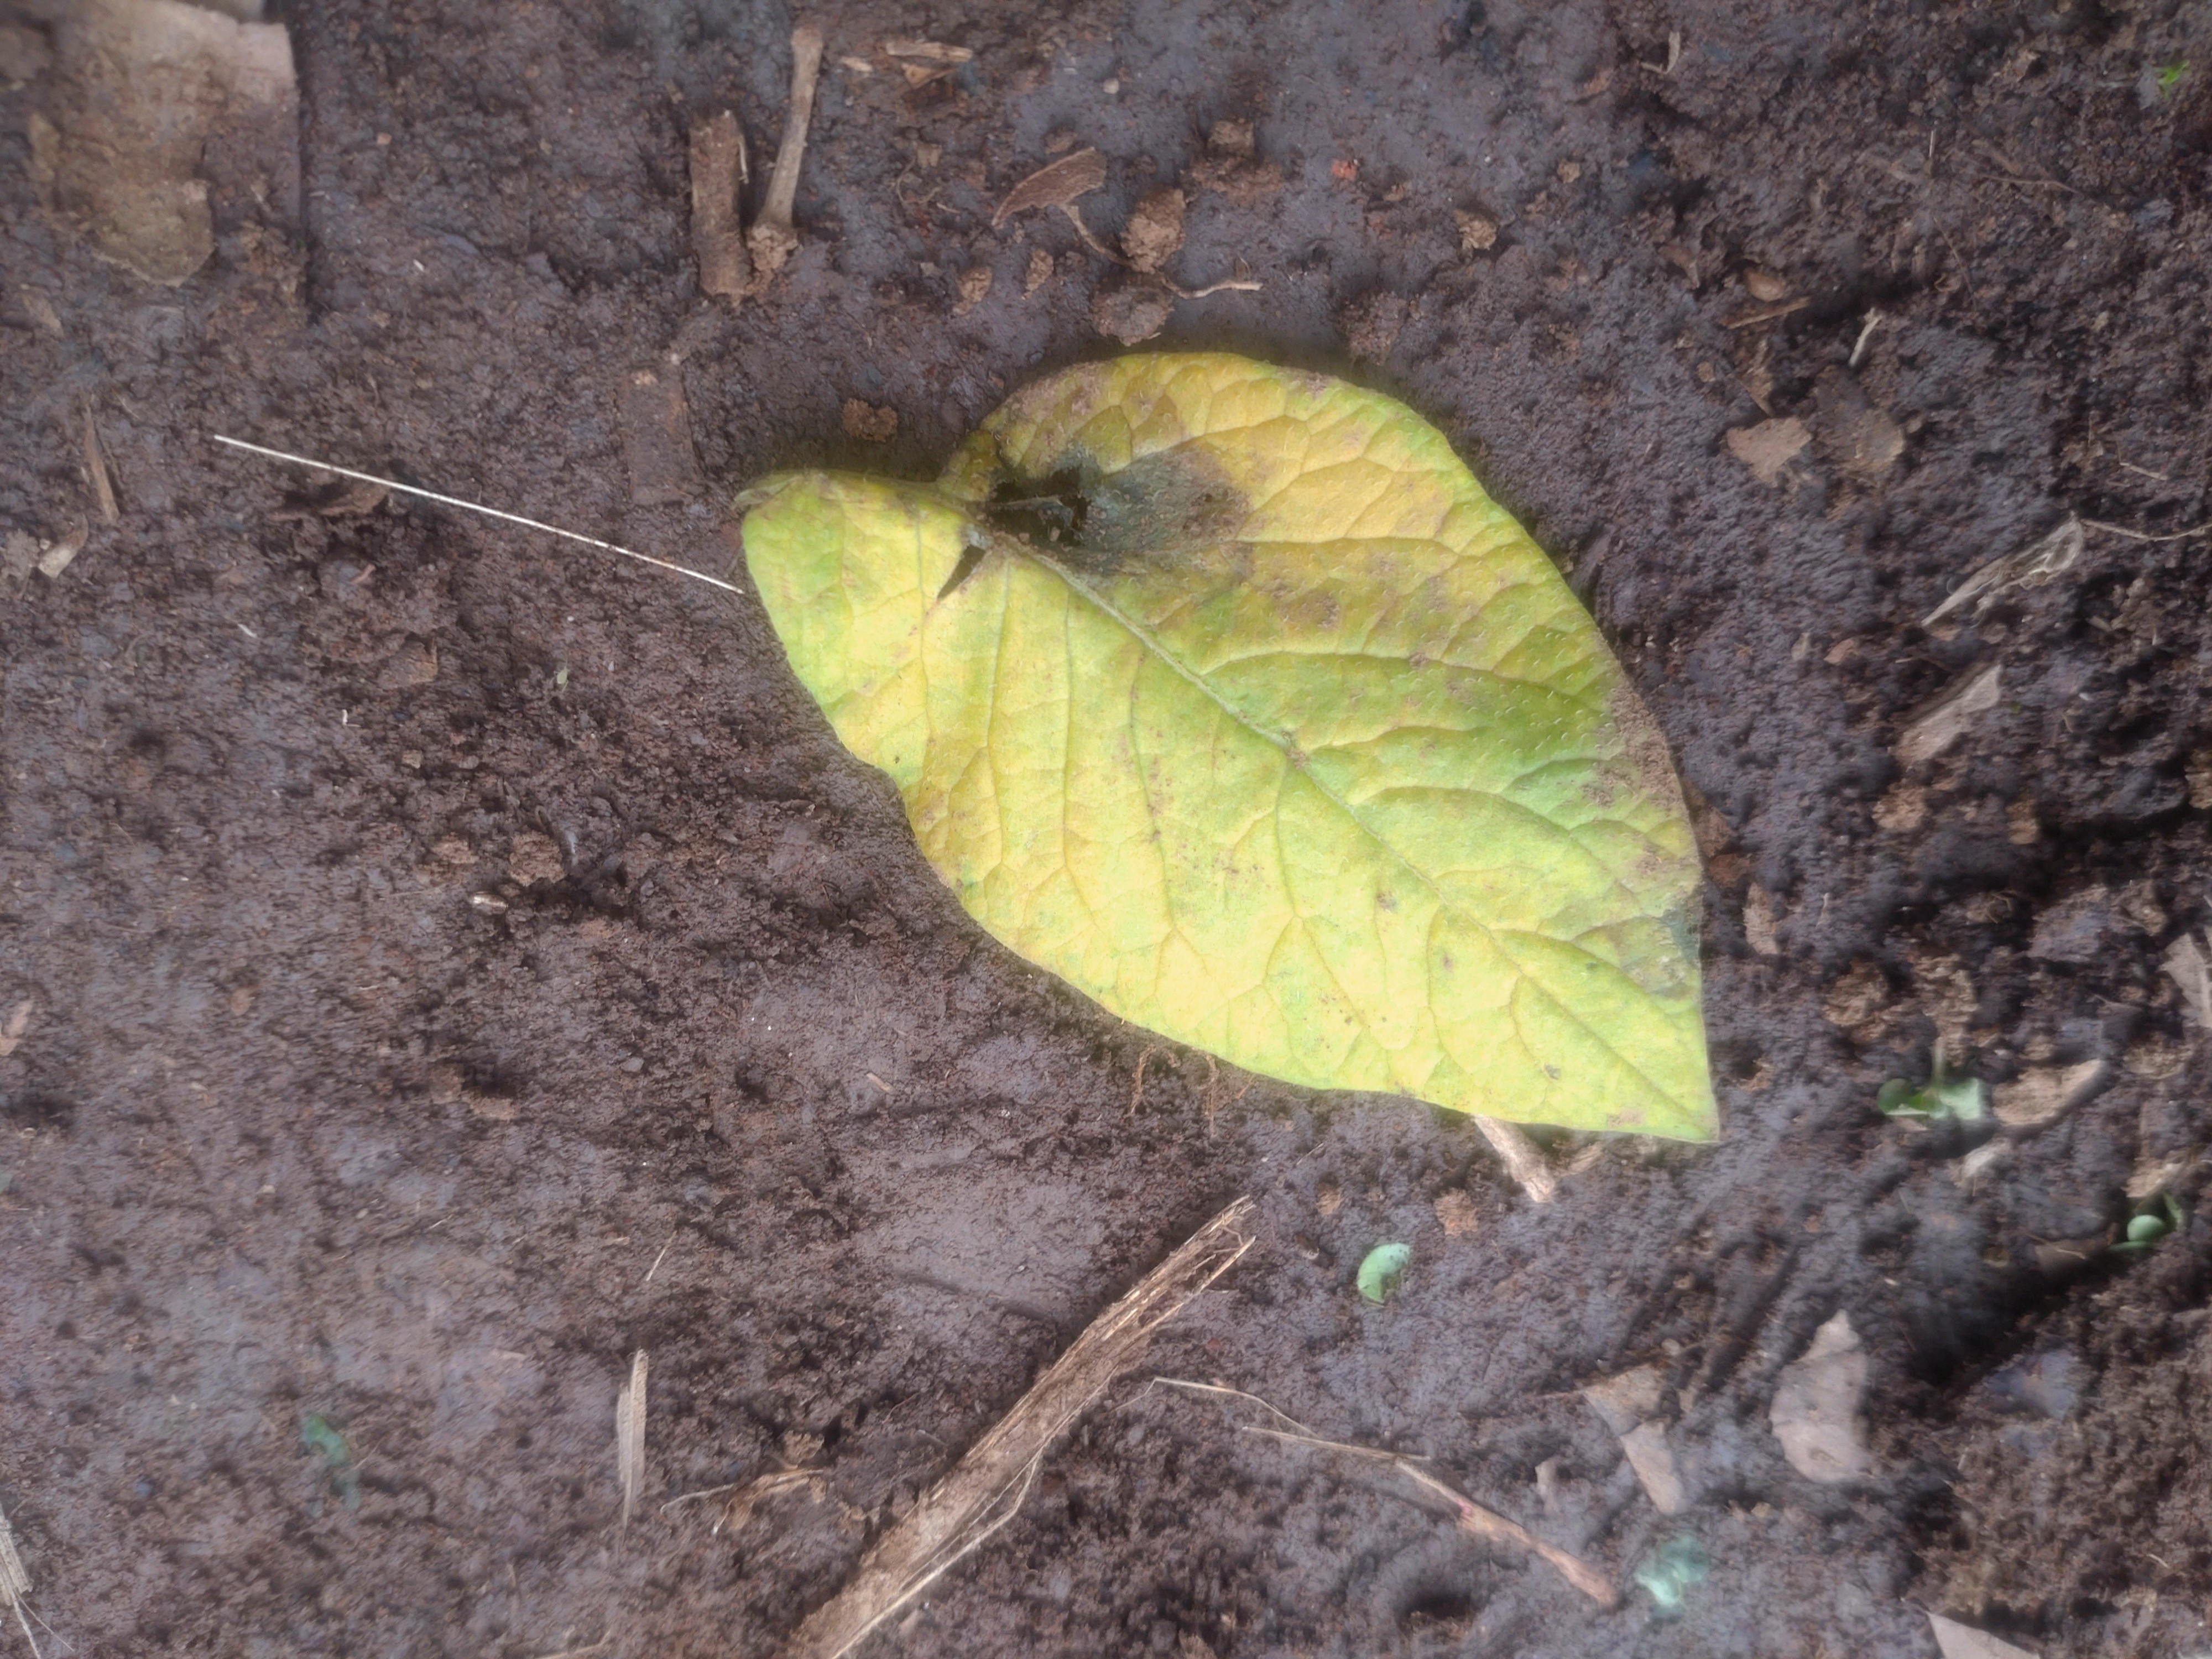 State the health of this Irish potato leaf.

late blight
